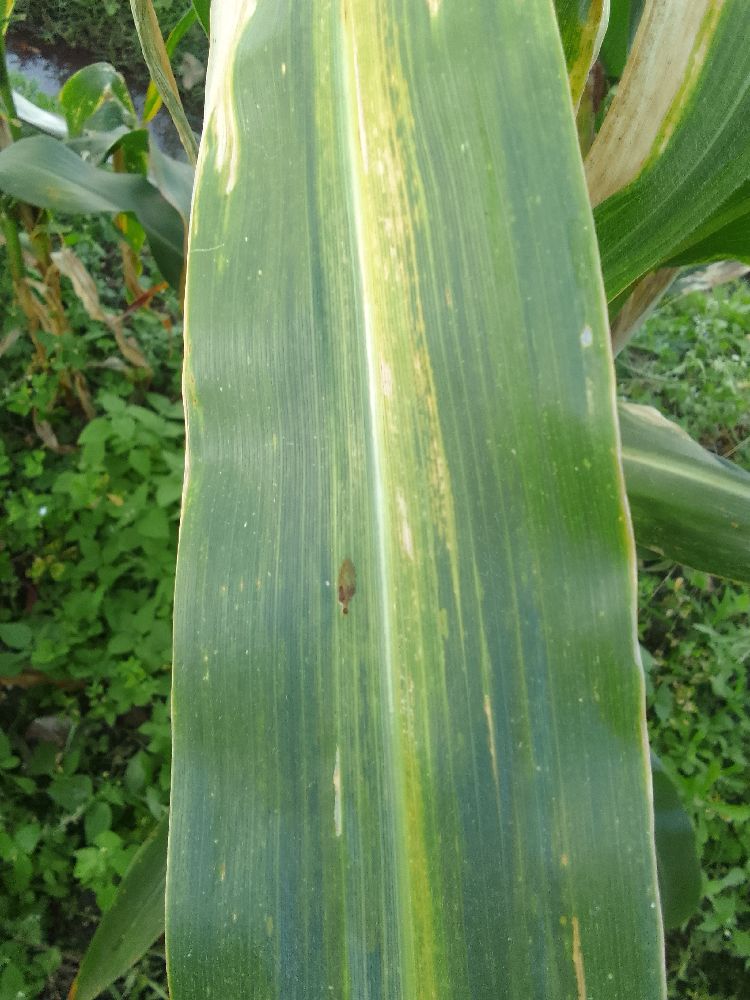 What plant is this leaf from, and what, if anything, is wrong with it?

maize, maize lethal necrosis
